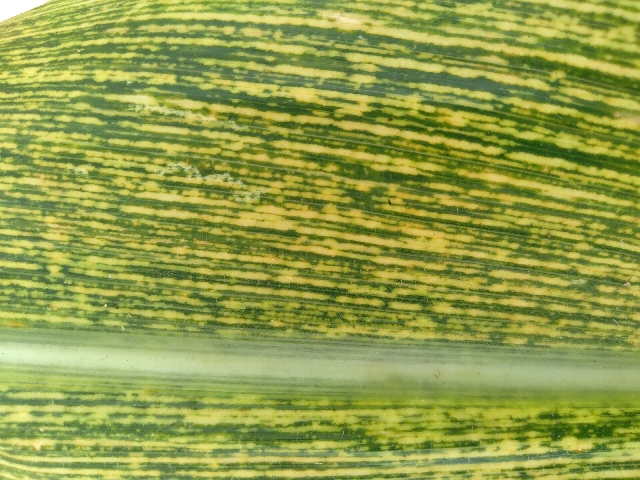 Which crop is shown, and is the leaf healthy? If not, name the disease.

maize, maize streak virus
